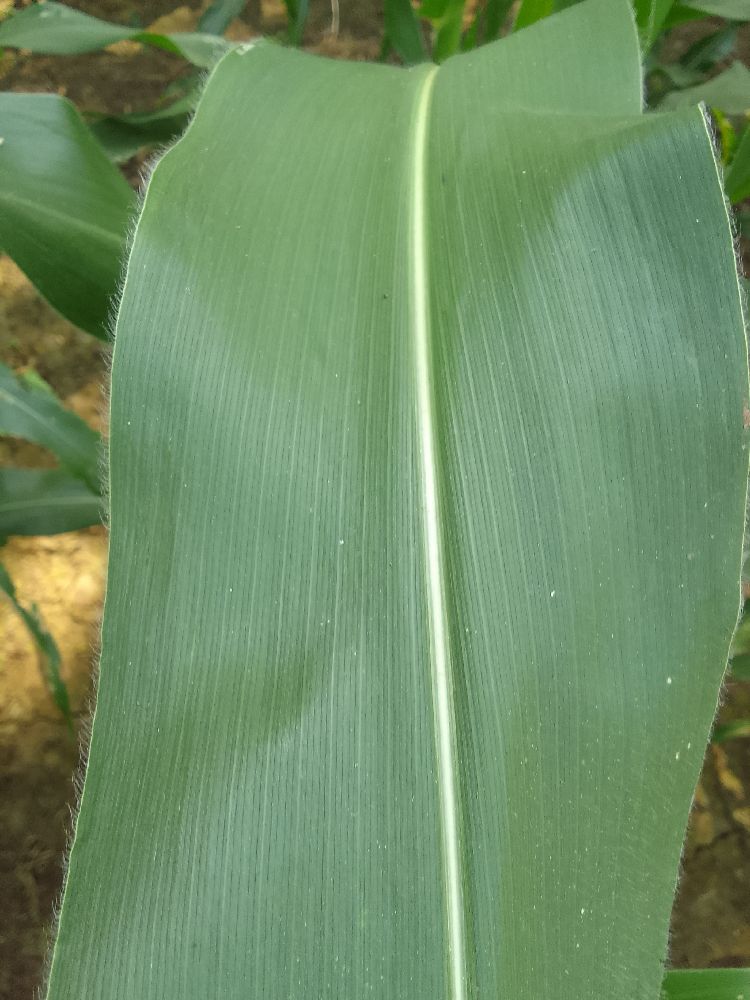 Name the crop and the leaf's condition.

maize, healthy
